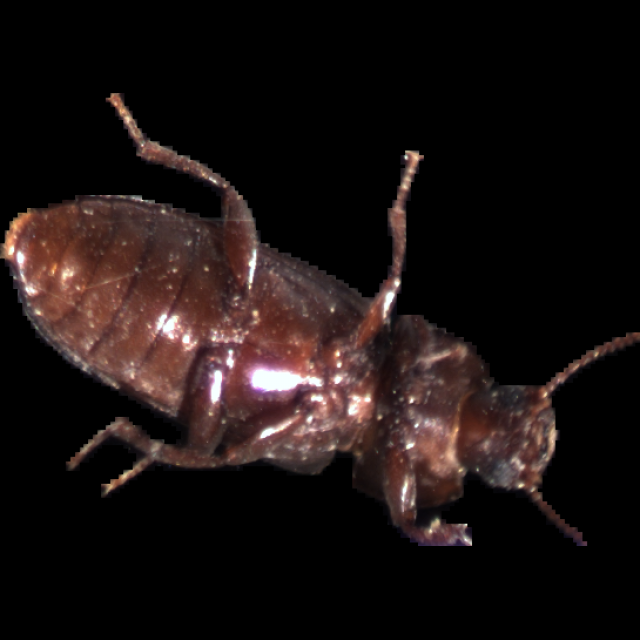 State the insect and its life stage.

mealworm beetle
